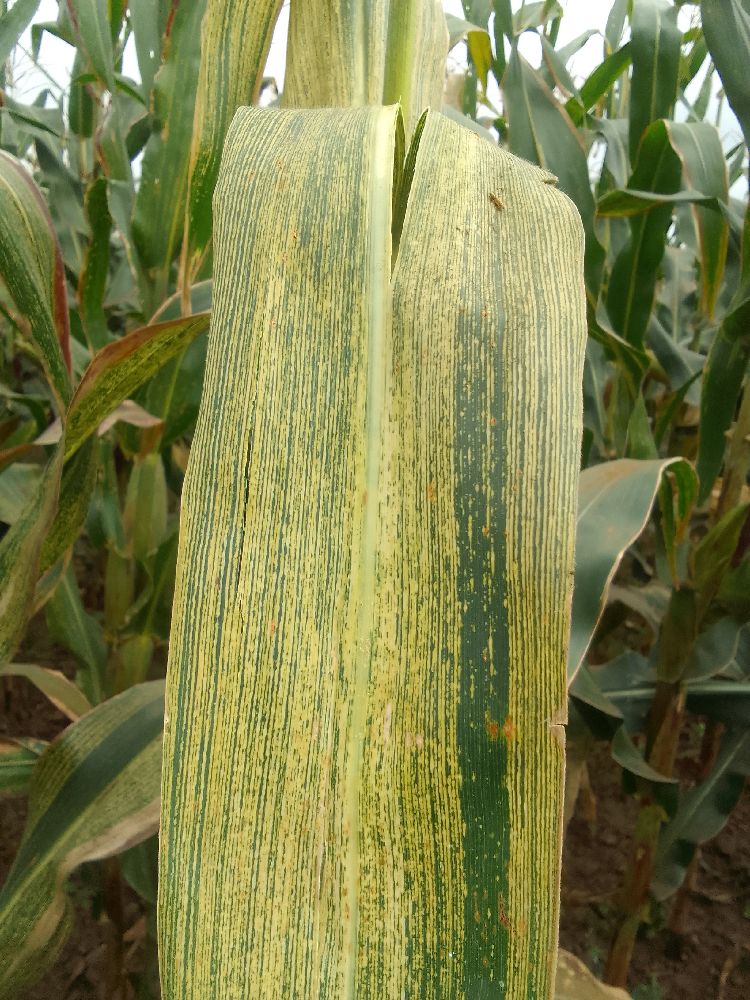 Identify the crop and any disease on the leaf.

maize, maize streak virus
